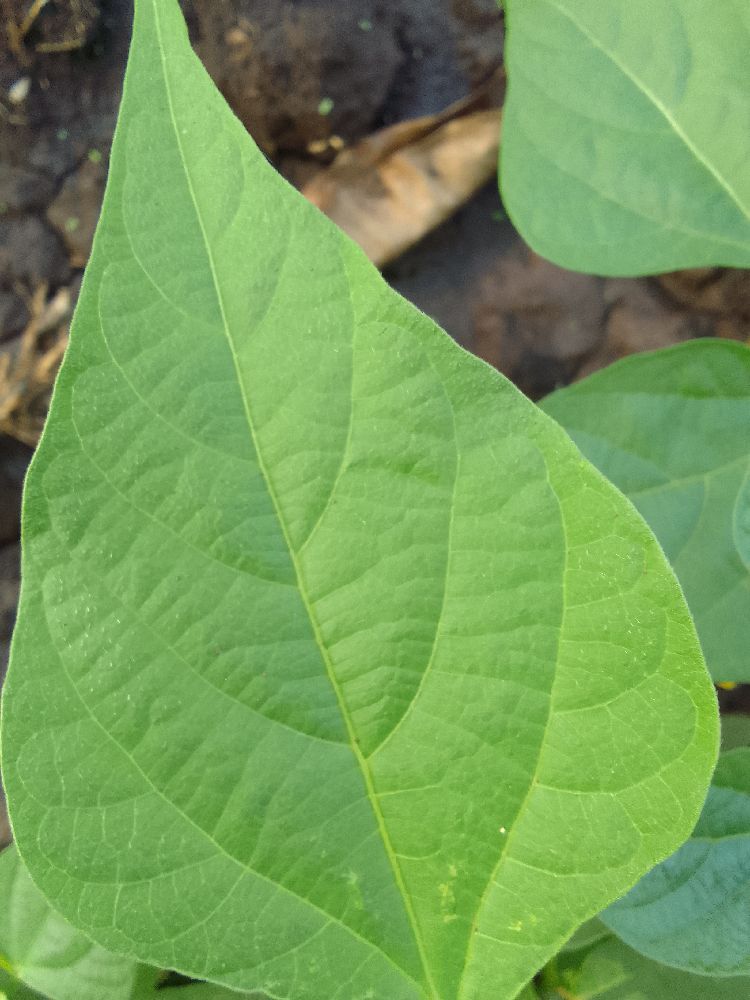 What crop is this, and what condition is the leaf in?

common bean, healthy
